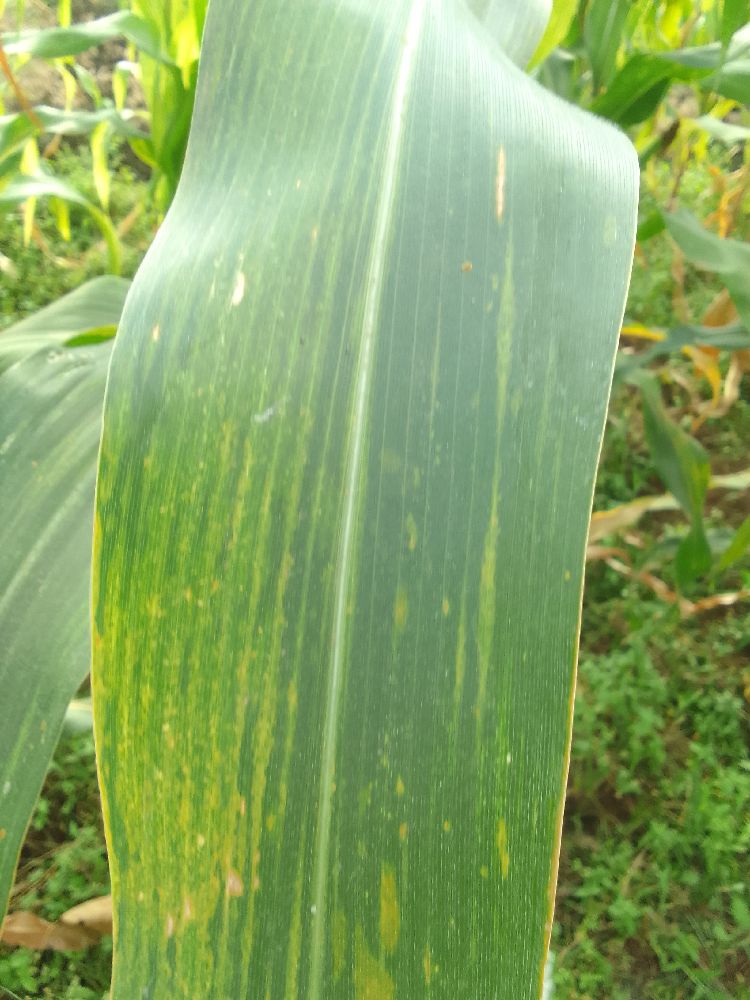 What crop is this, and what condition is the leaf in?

maize, maize lethal necrosis
